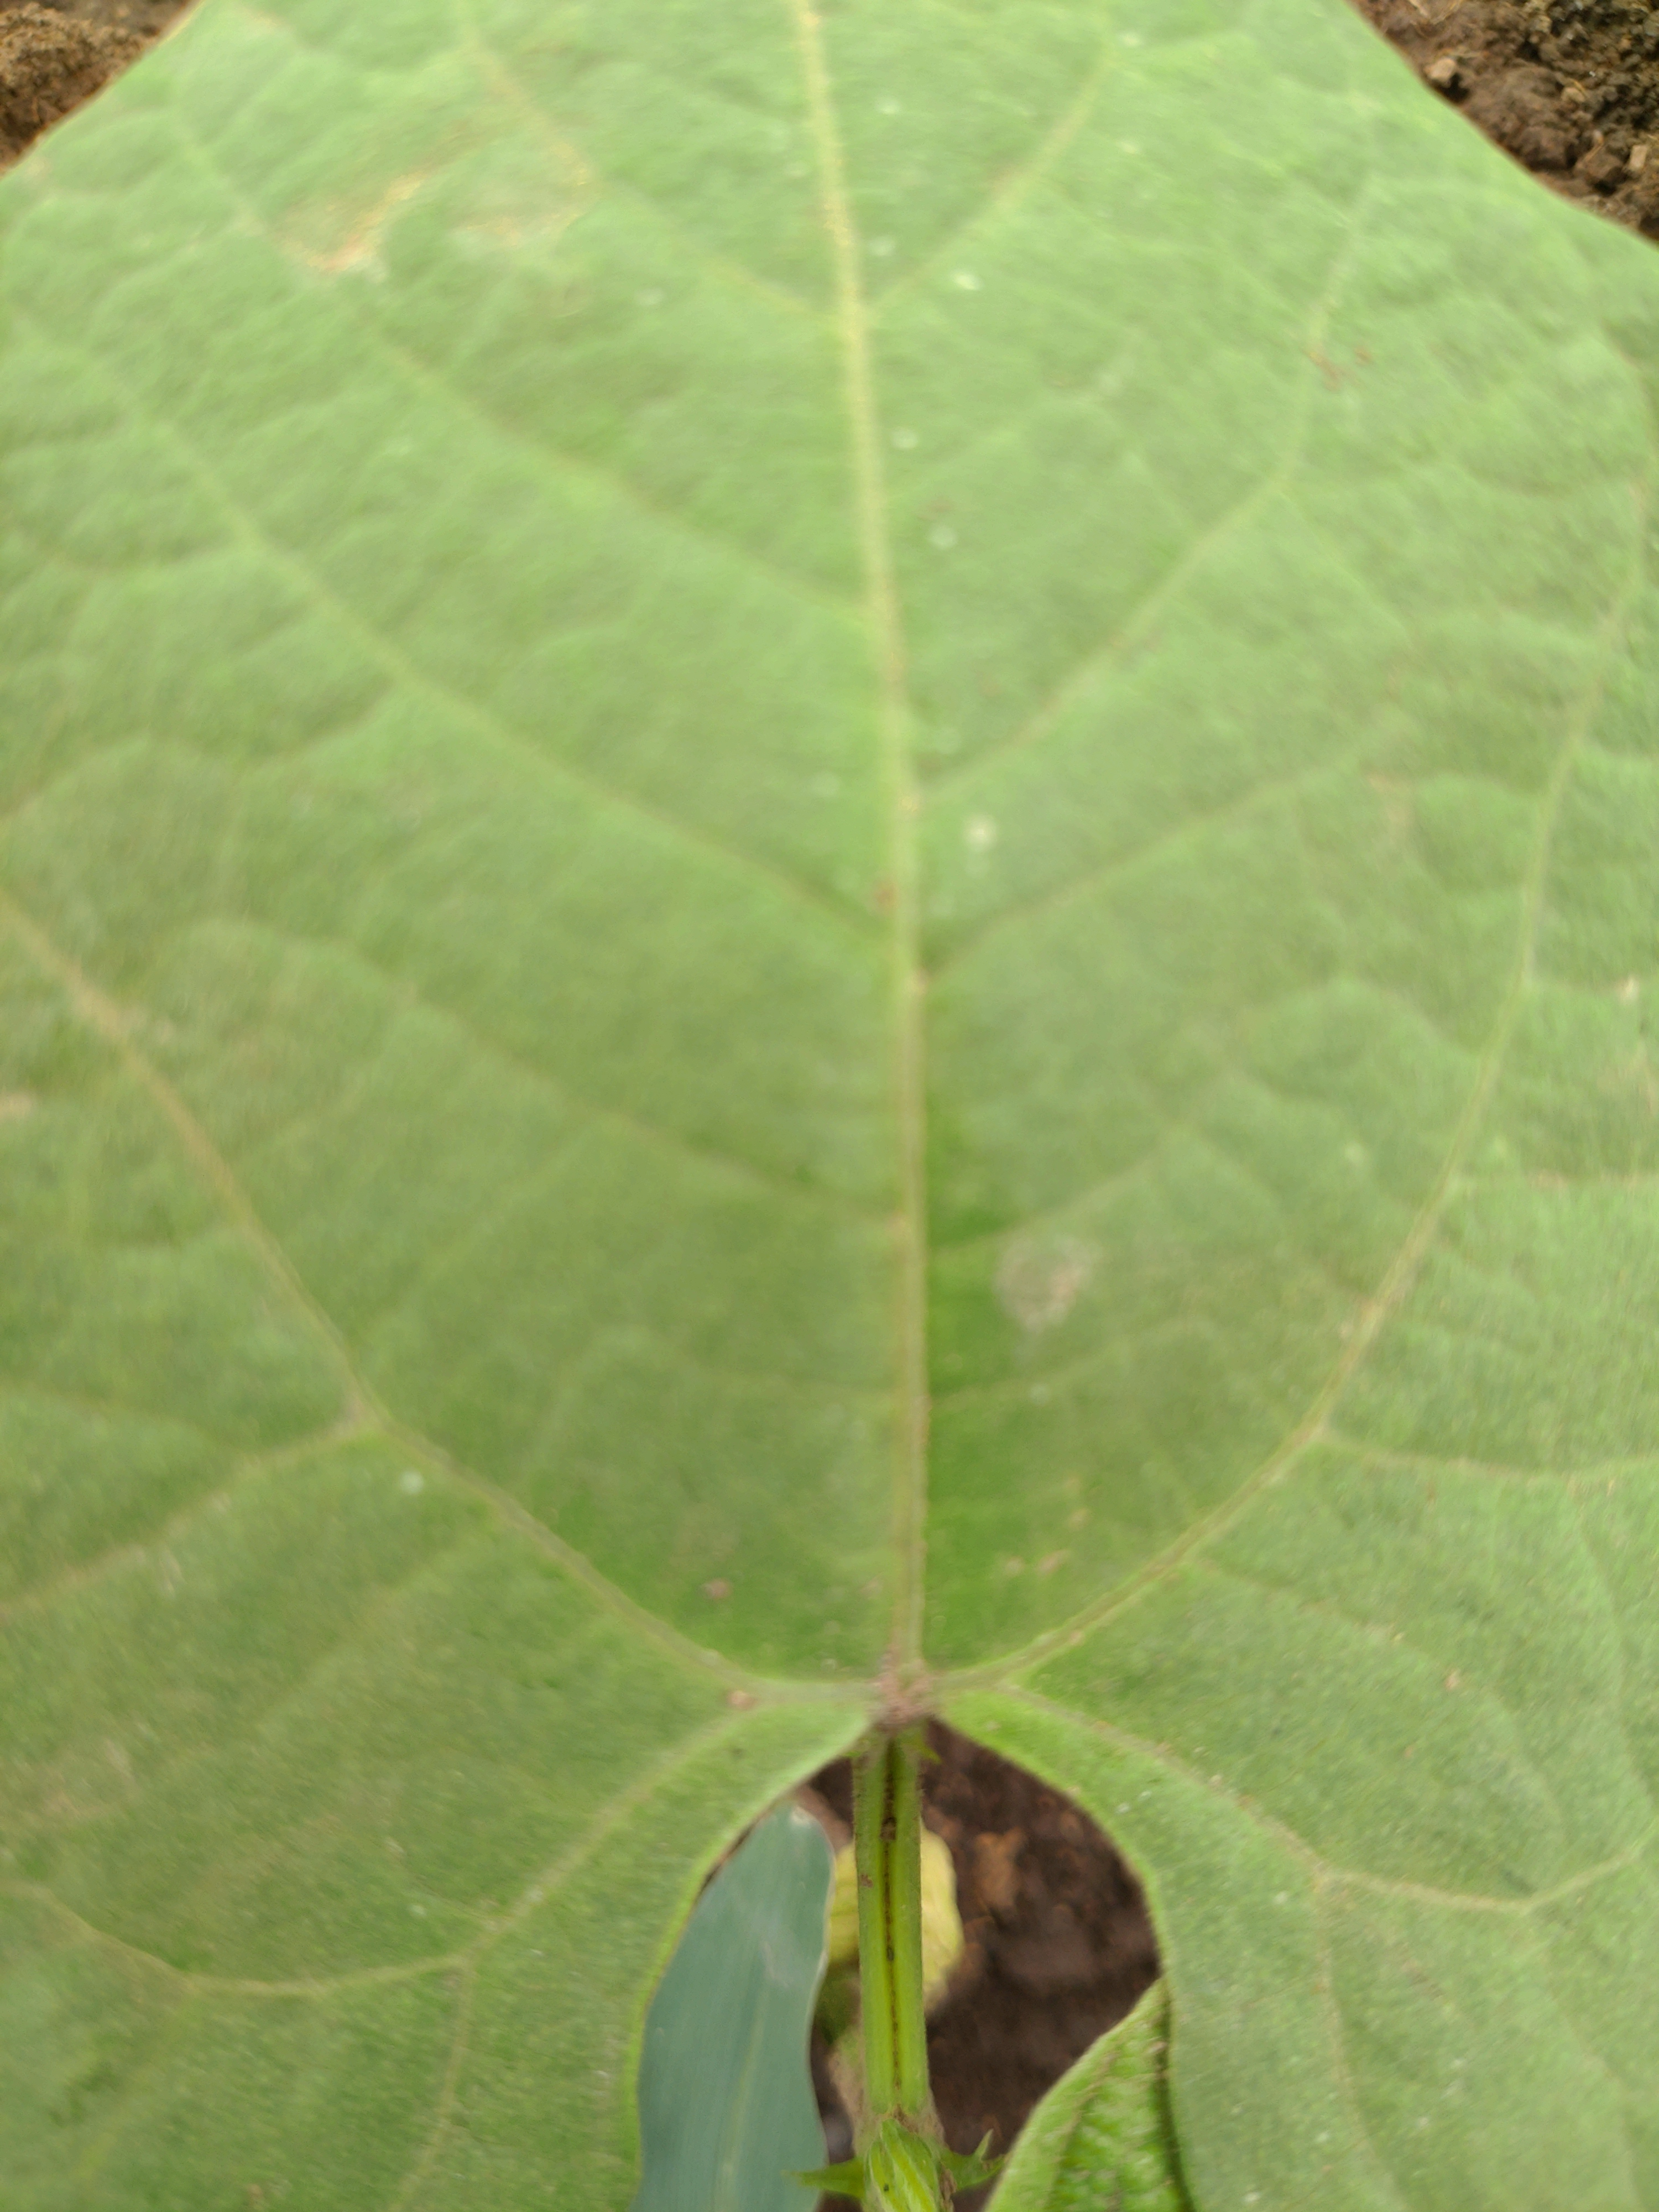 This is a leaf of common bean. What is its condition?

healthy
